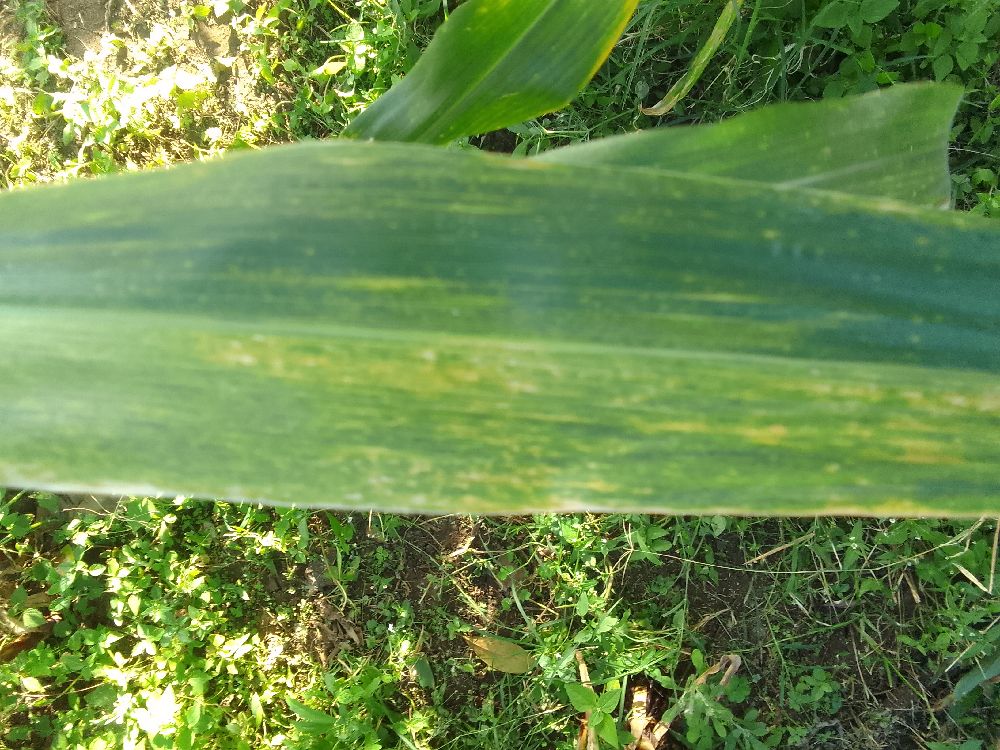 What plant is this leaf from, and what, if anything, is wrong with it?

maize, maize lethal necrosis
